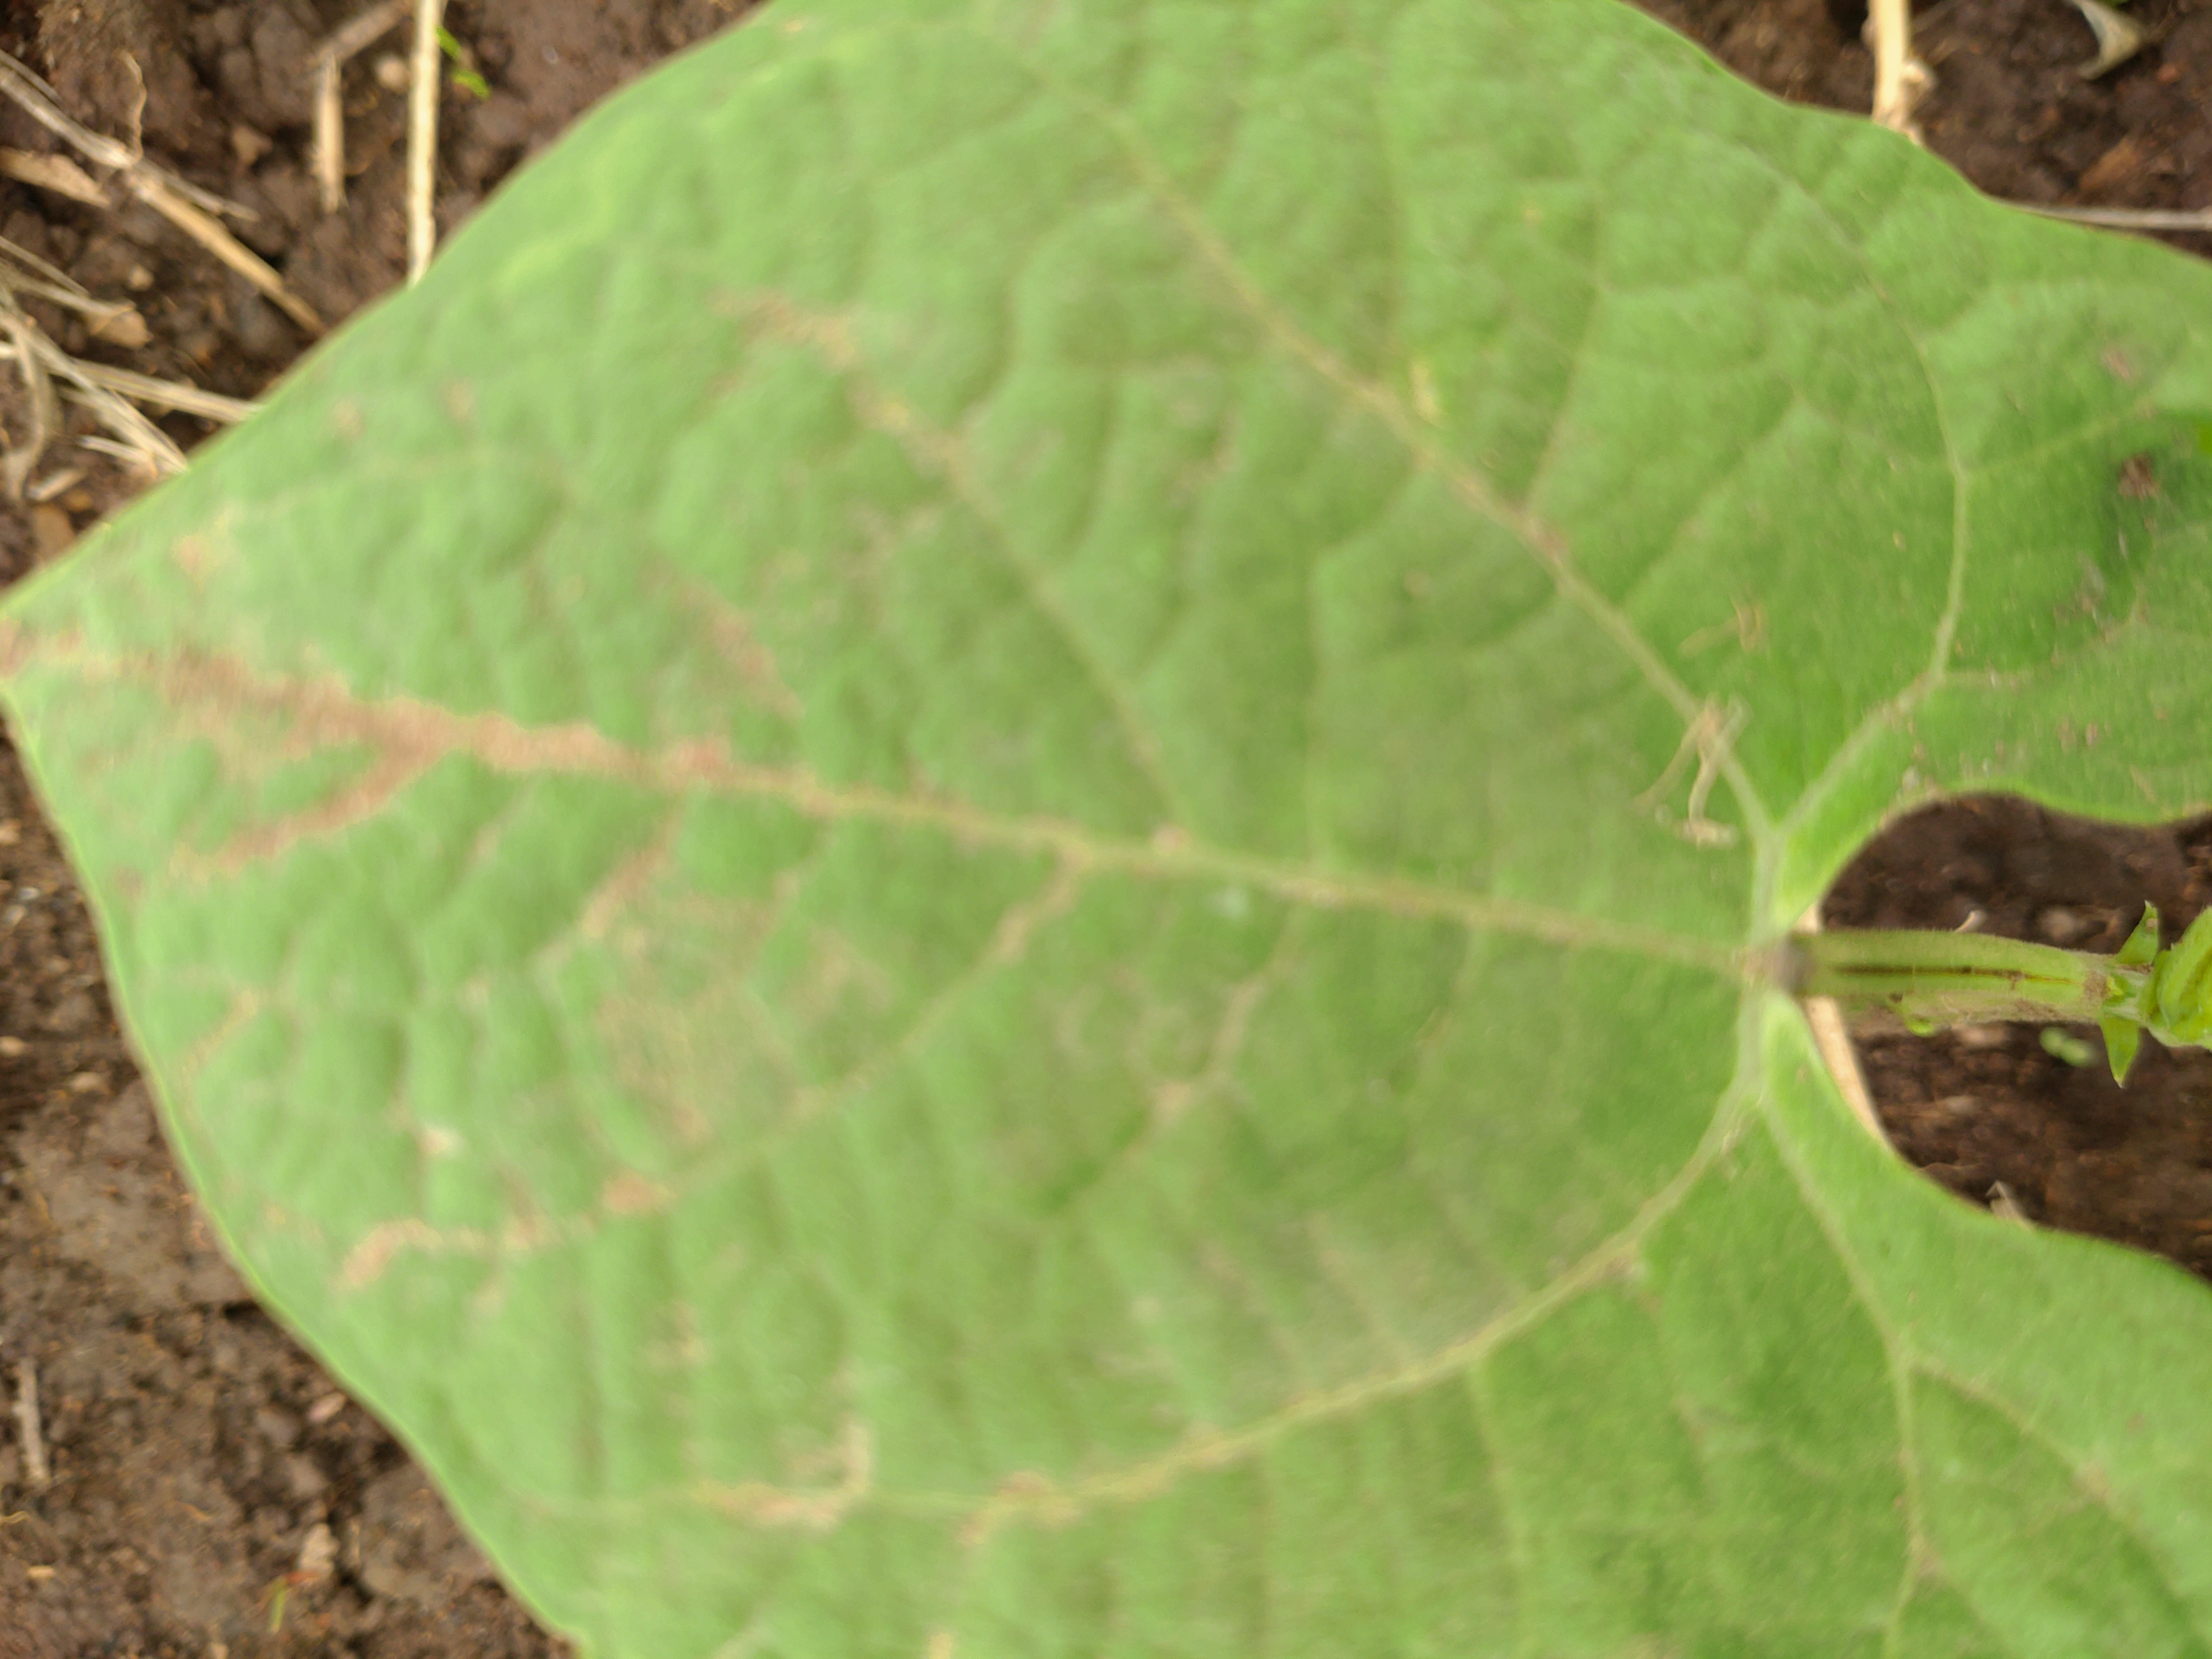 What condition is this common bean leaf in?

healthy
